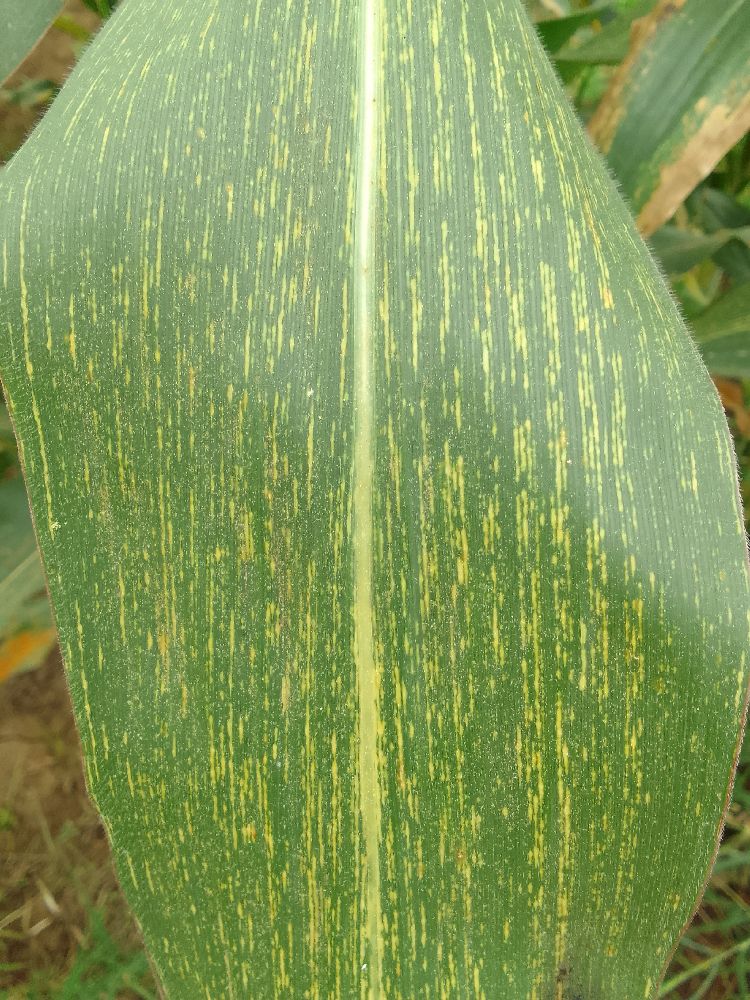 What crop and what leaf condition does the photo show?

maize, maize streak virus
